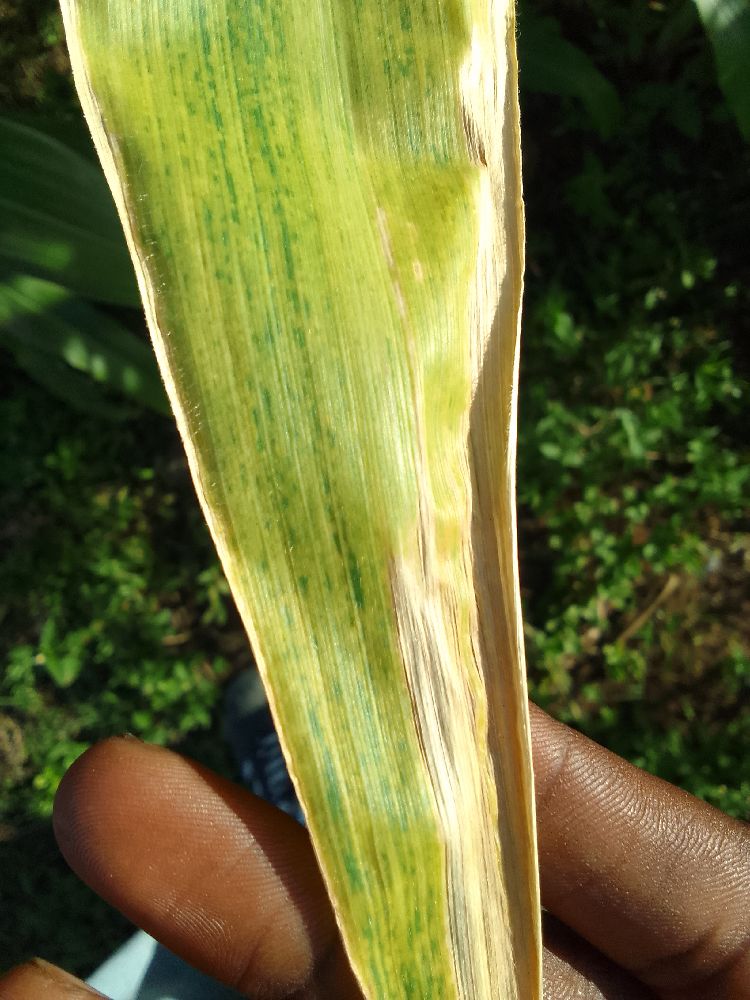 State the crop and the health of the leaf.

maize, maize lethal necrosis
